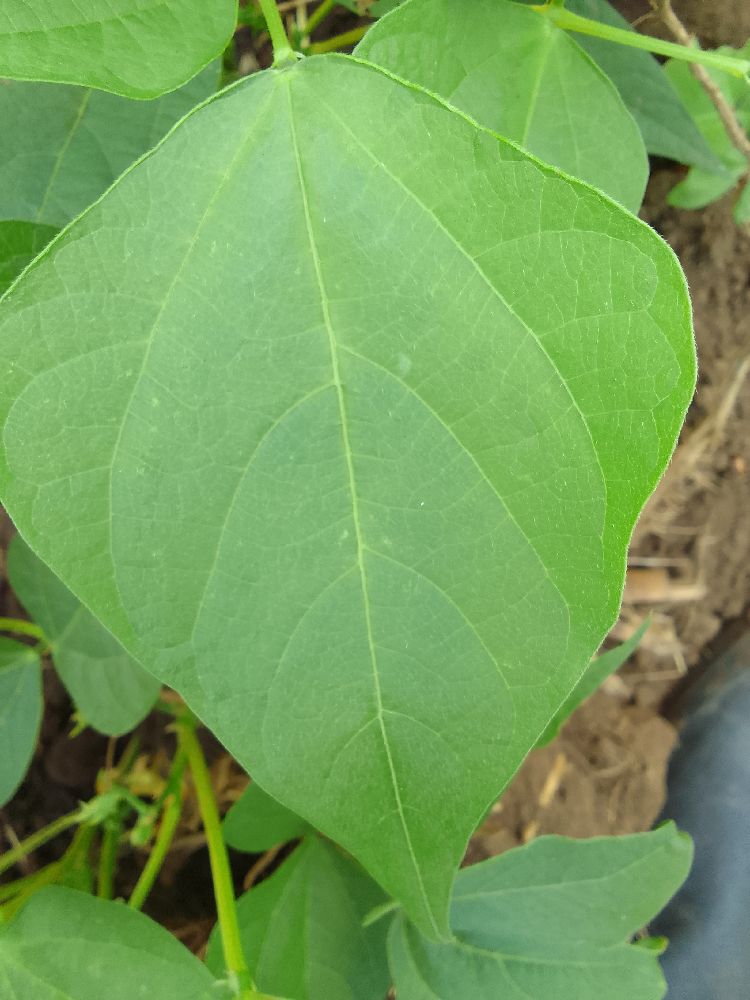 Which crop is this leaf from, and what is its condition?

common bean, healthy
